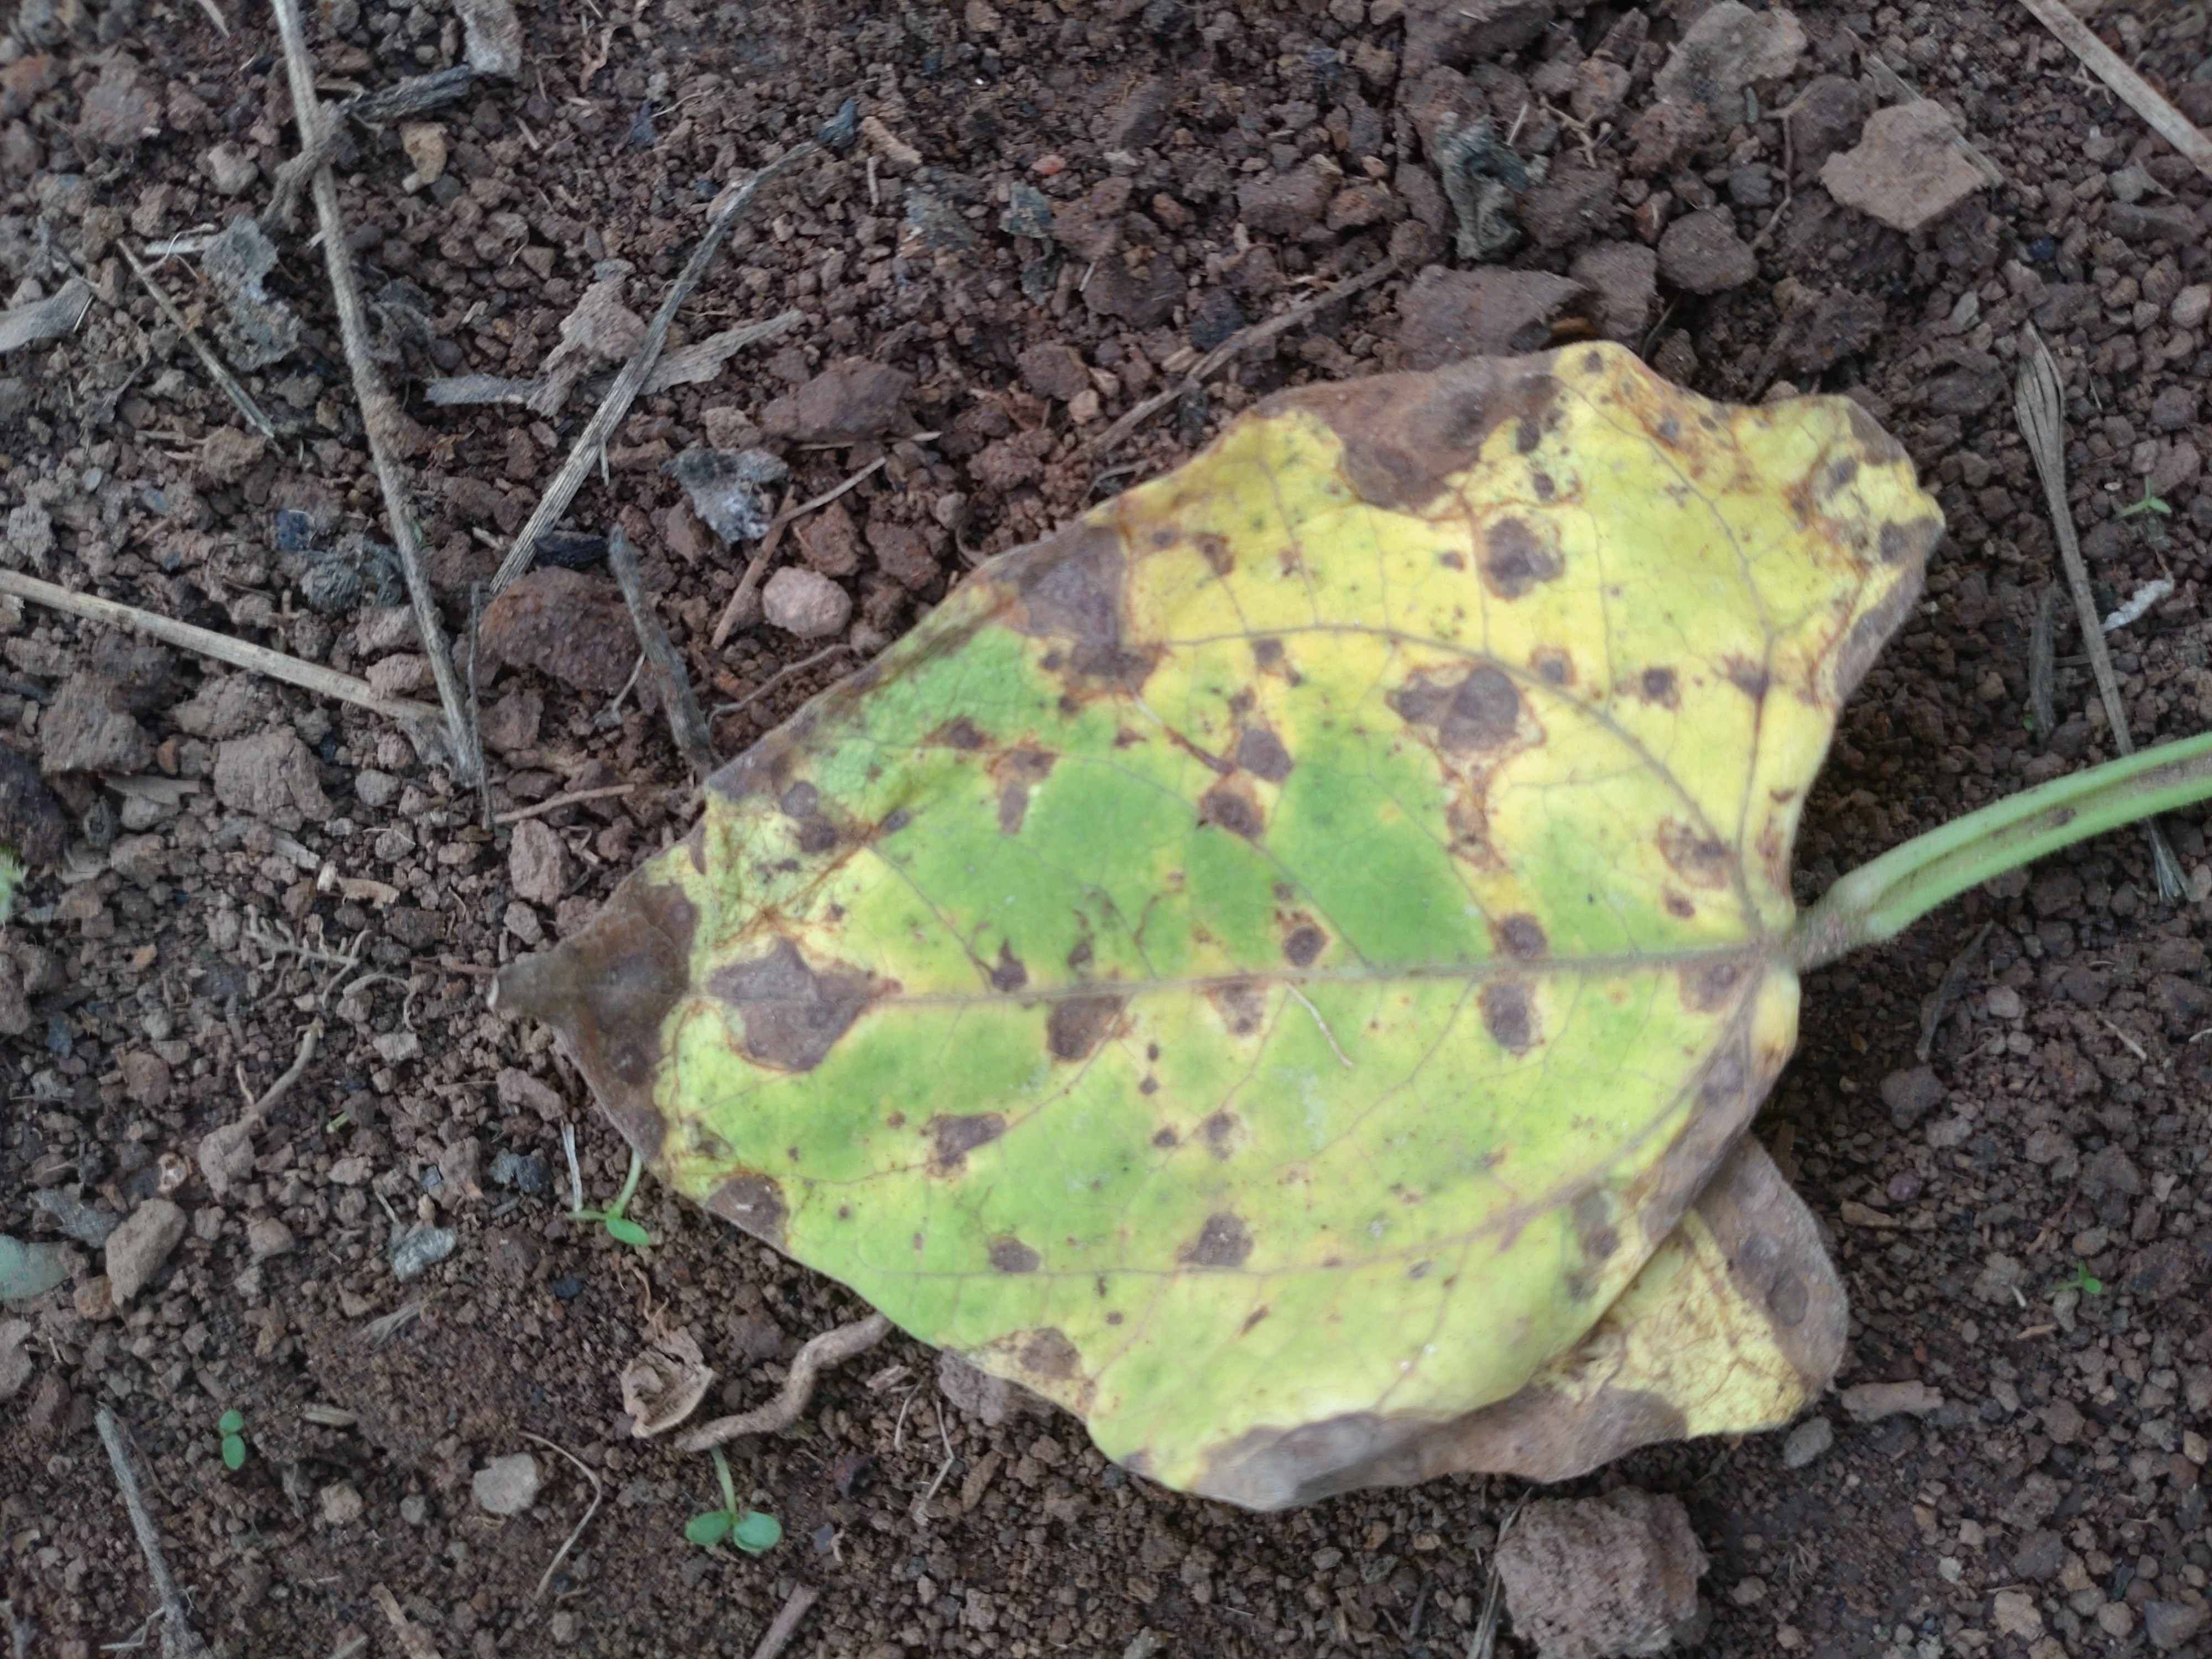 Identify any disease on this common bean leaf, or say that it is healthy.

rust
